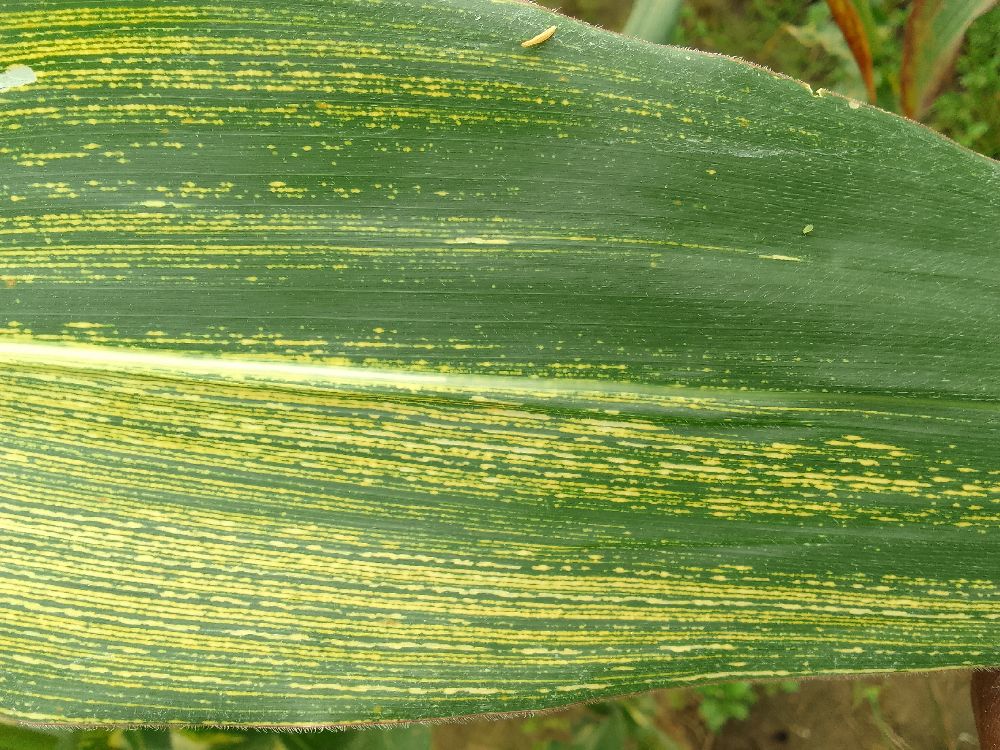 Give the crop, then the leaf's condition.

maize, maize streak virus
